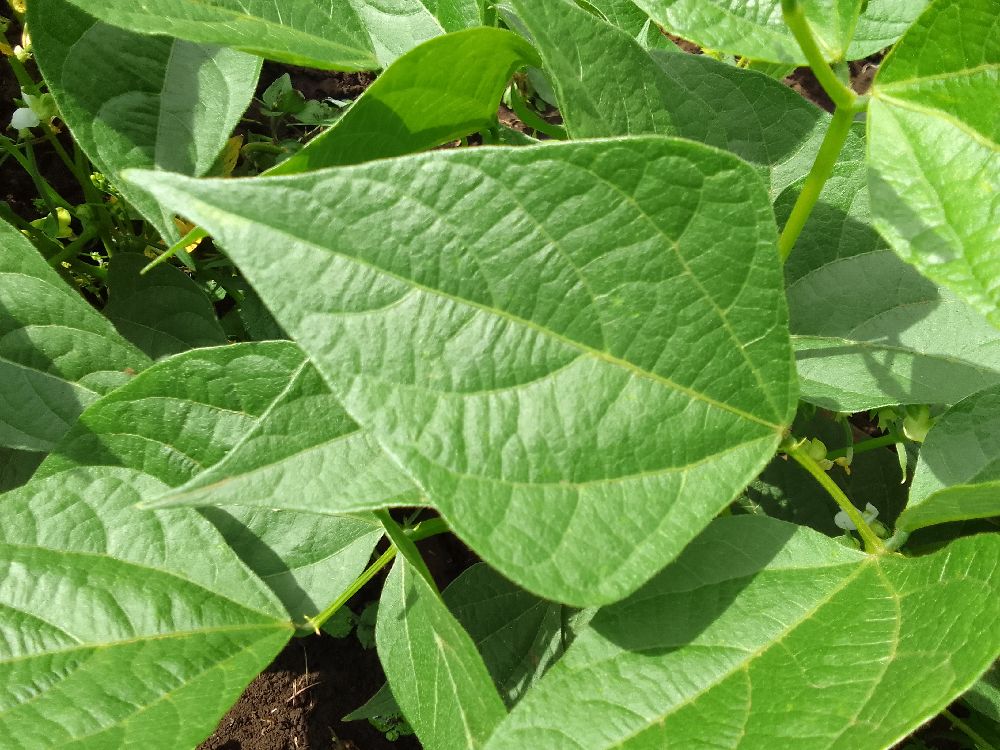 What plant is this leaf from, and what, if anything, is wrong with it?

common bean, healthy
